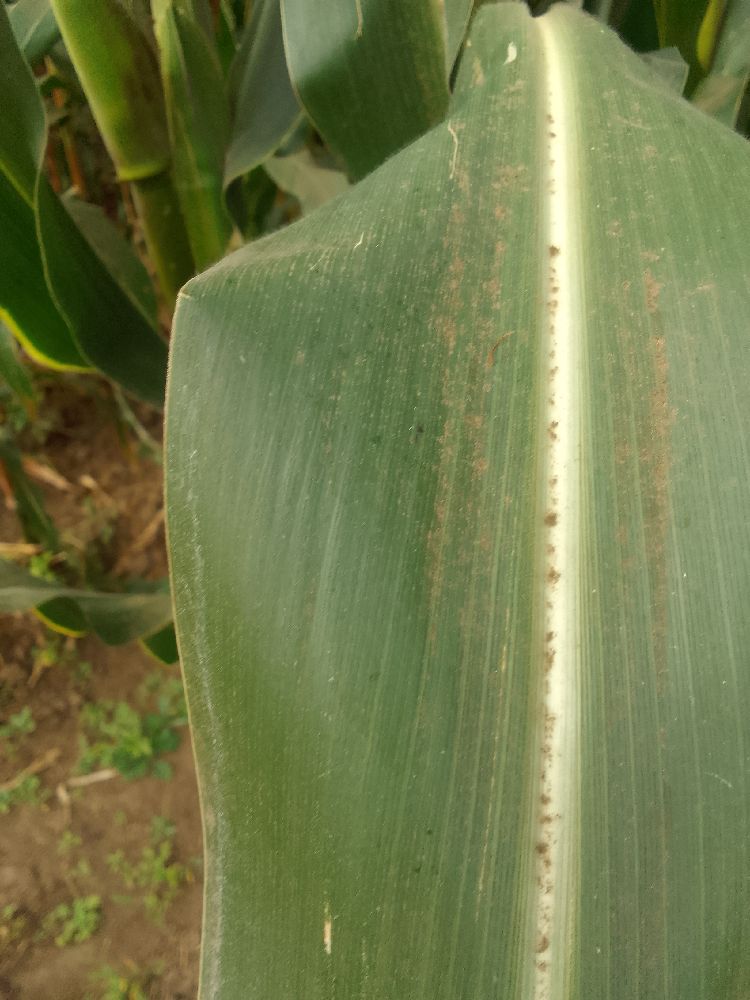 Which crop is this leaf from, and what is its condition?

maize, healthy
